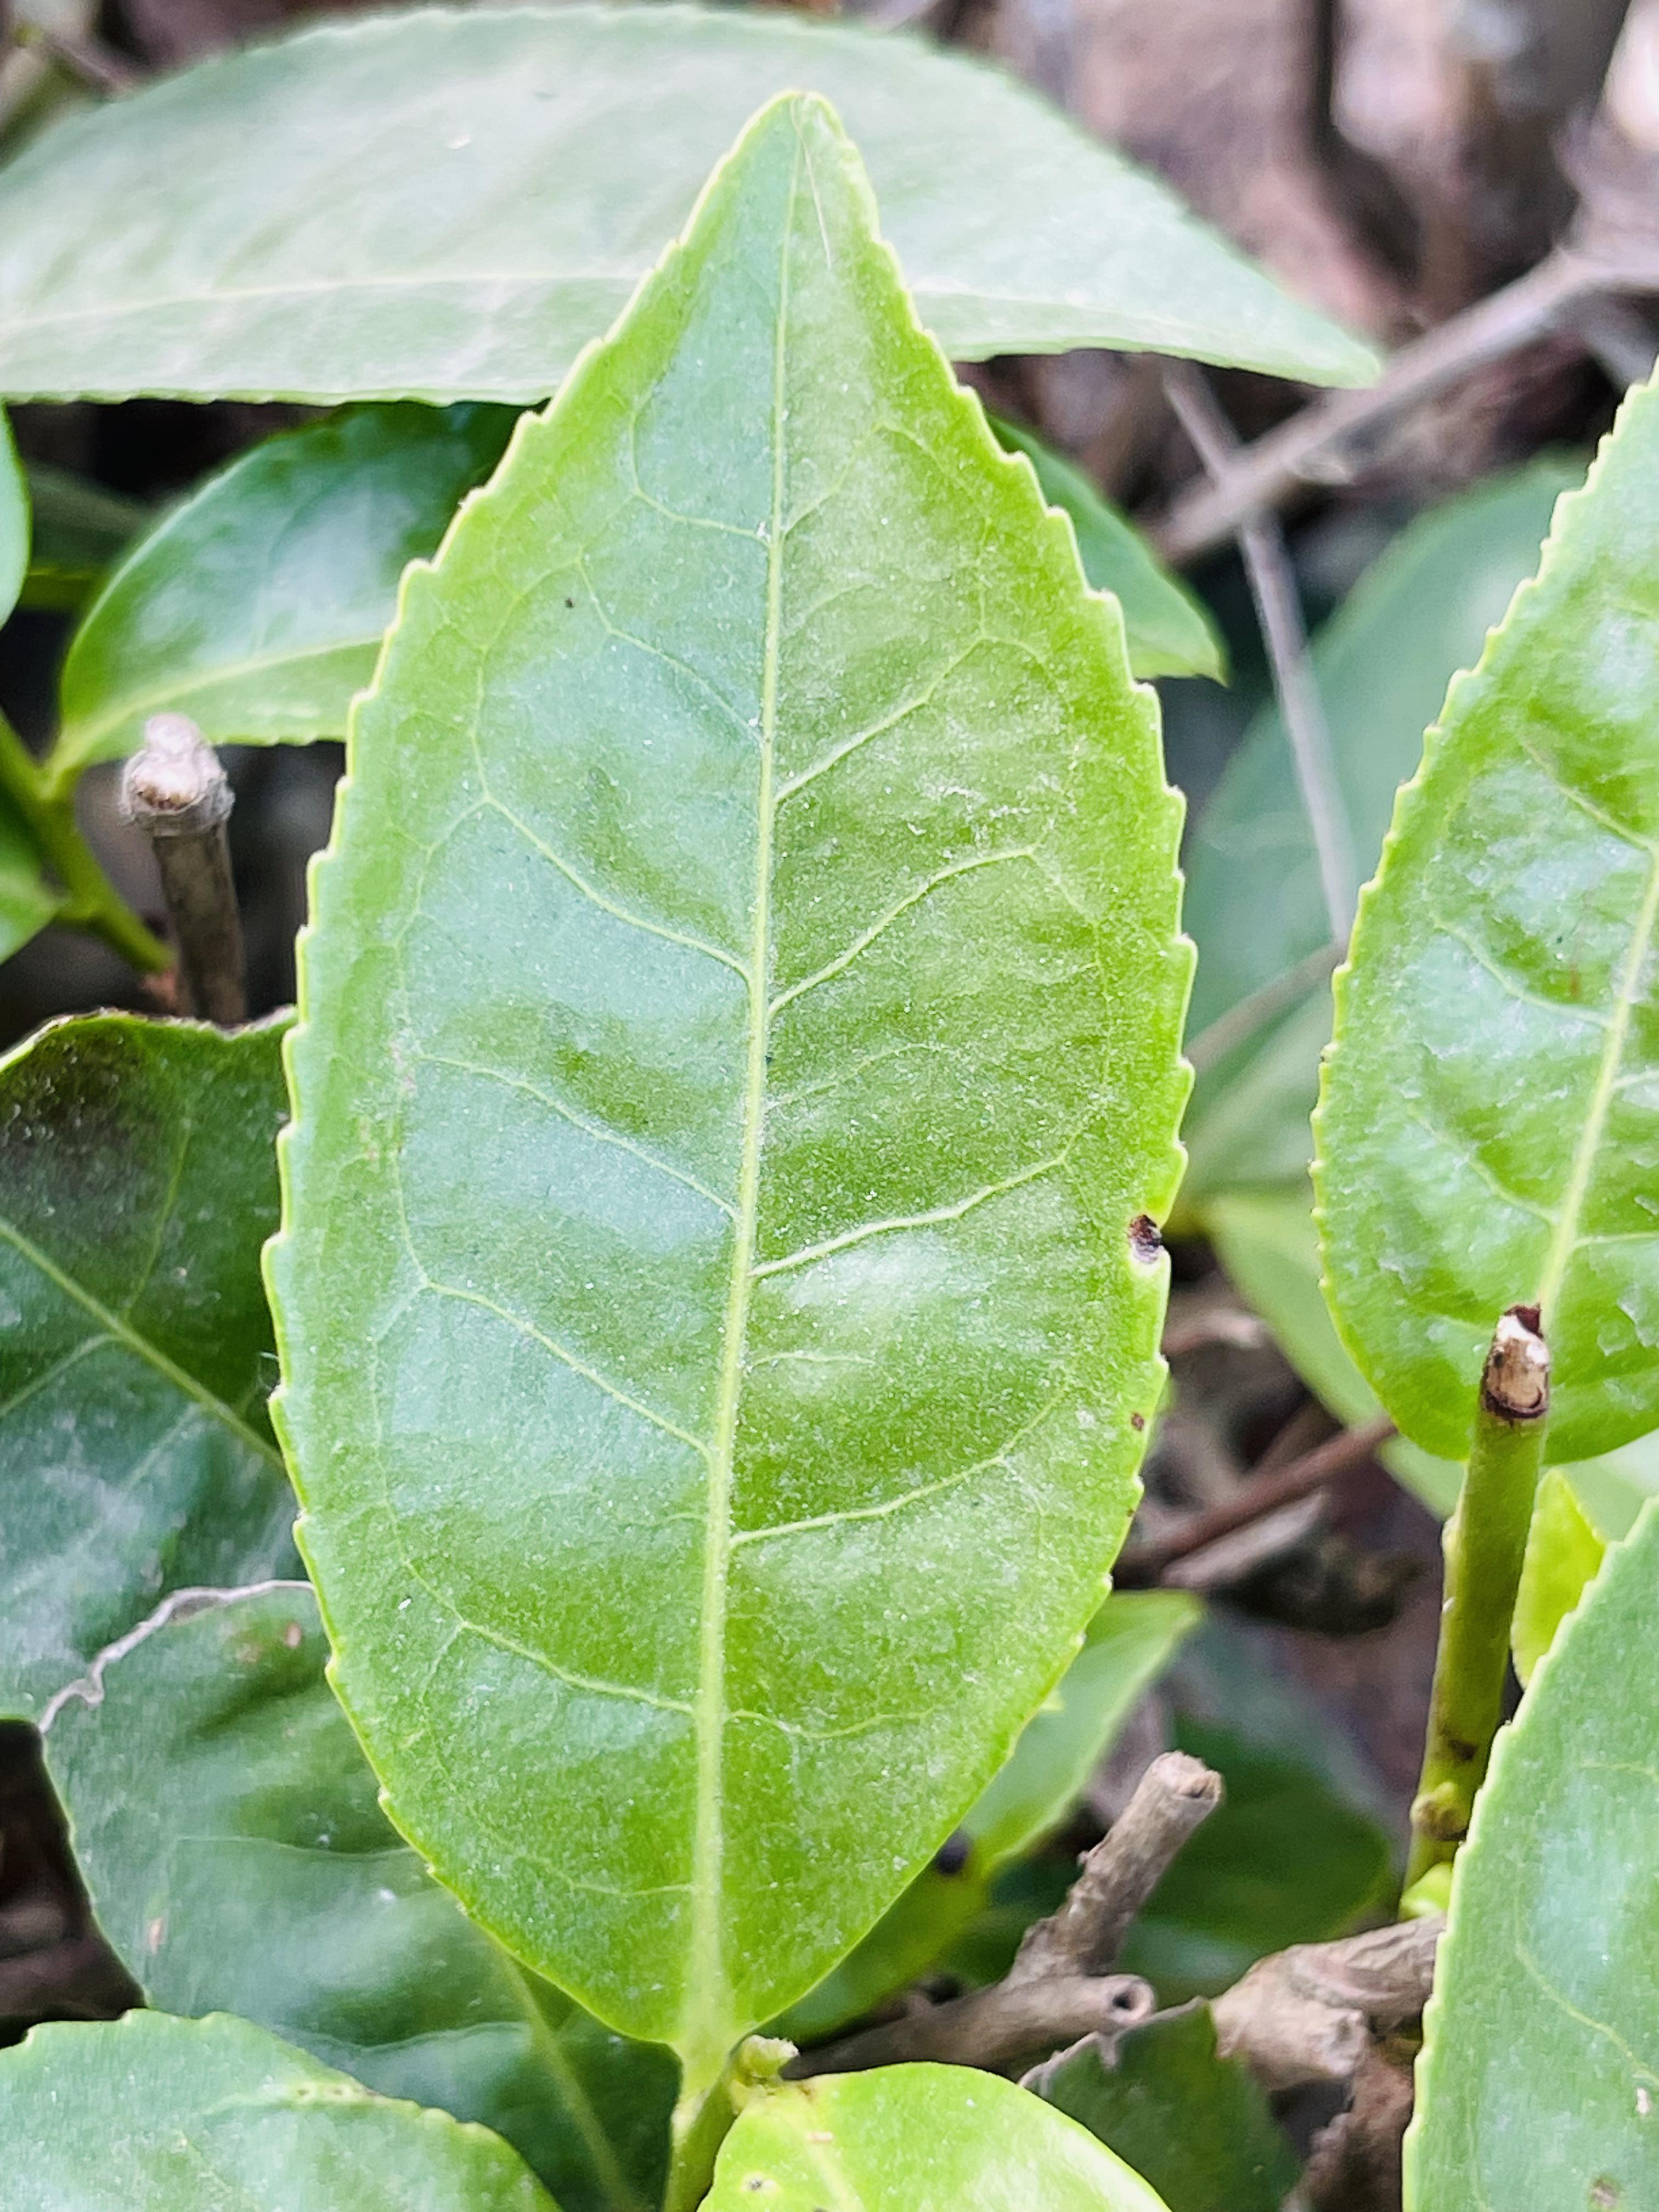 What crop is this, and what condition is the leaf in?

tea, healthy leaf
